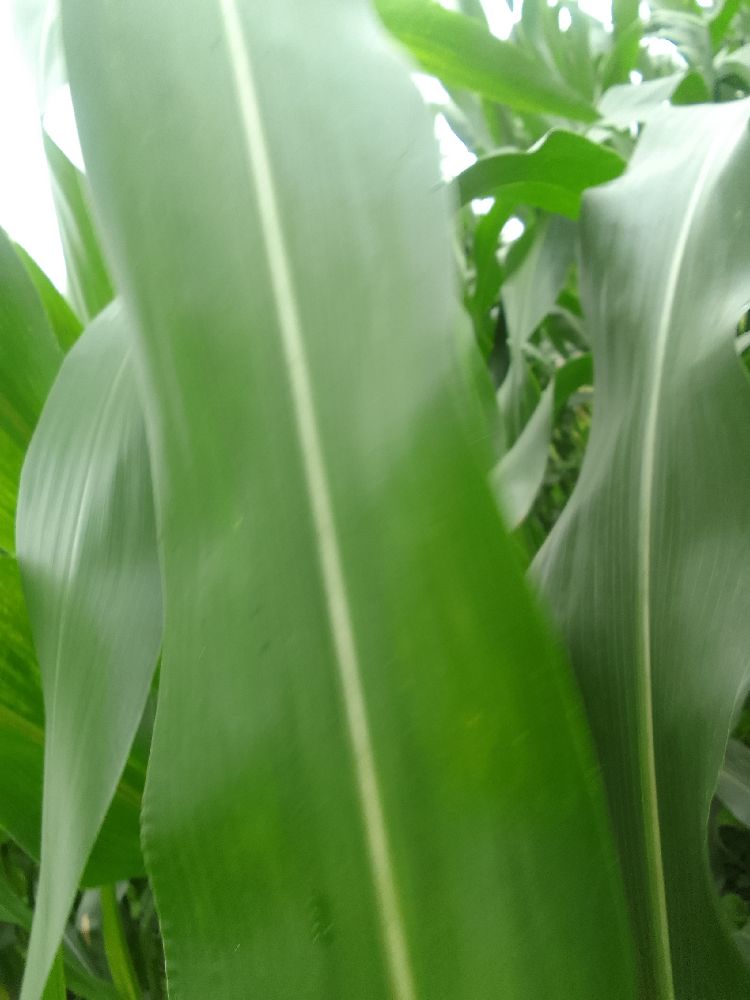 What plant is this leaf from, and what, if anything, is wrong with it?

maize, healthy
